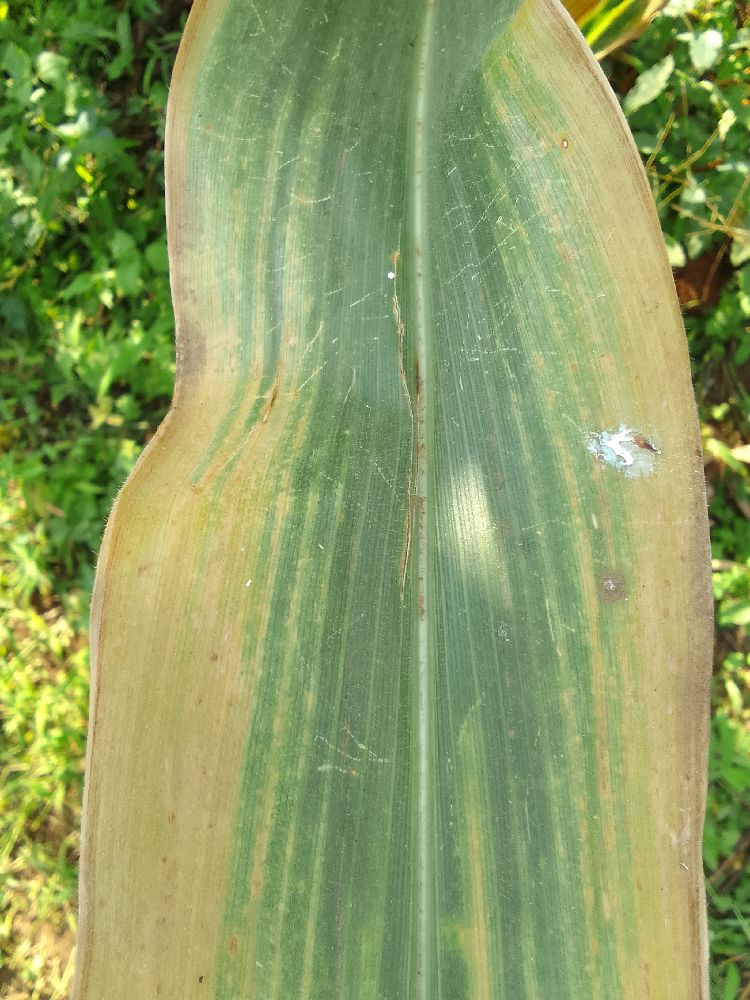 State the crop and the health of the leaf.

maize, maize lethal necrosis
